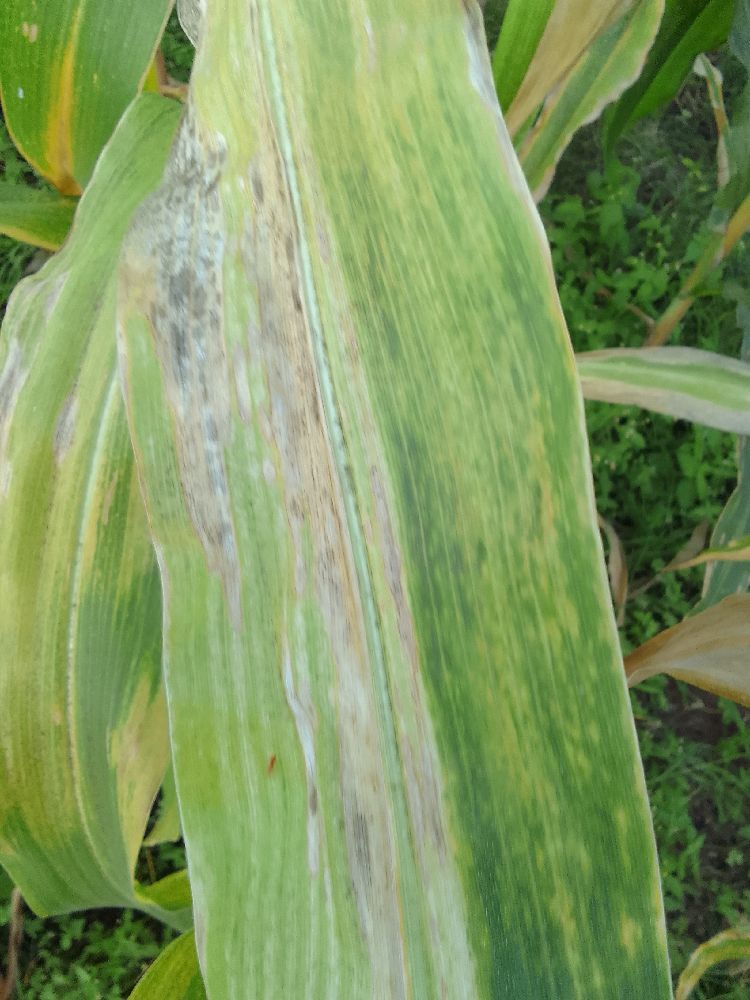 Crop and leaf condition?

maize, maize lethal necrosis
